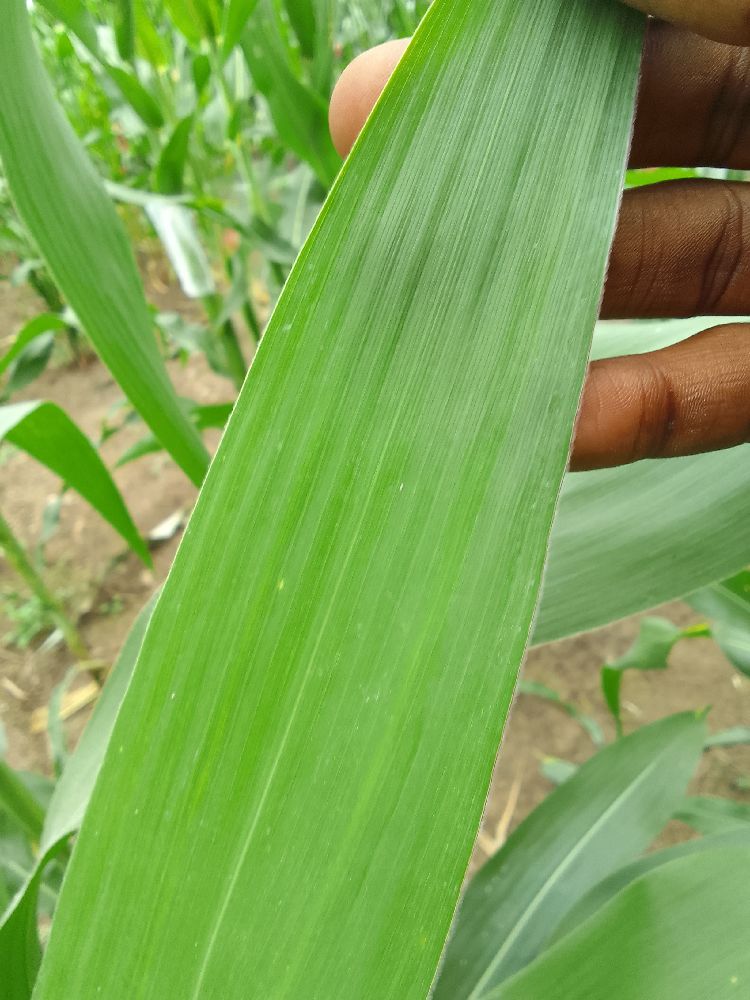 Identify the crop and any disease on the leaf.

maize, healthy
